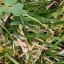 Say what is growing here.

unstructured weed
